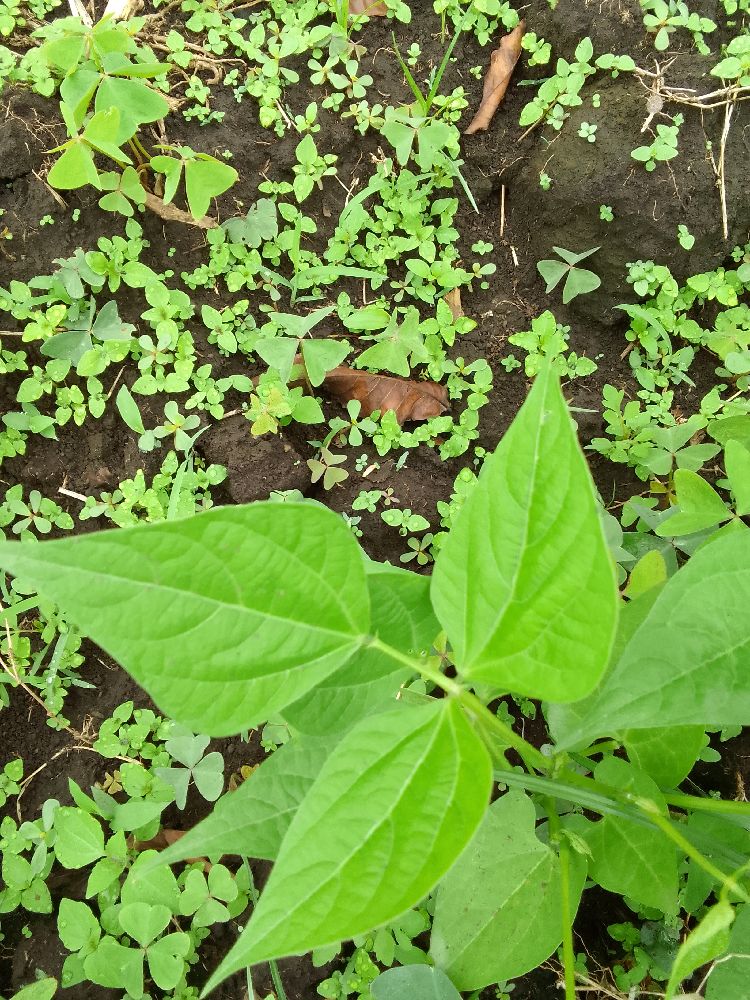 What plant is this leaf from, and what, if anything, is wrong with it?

common bean, healthy
